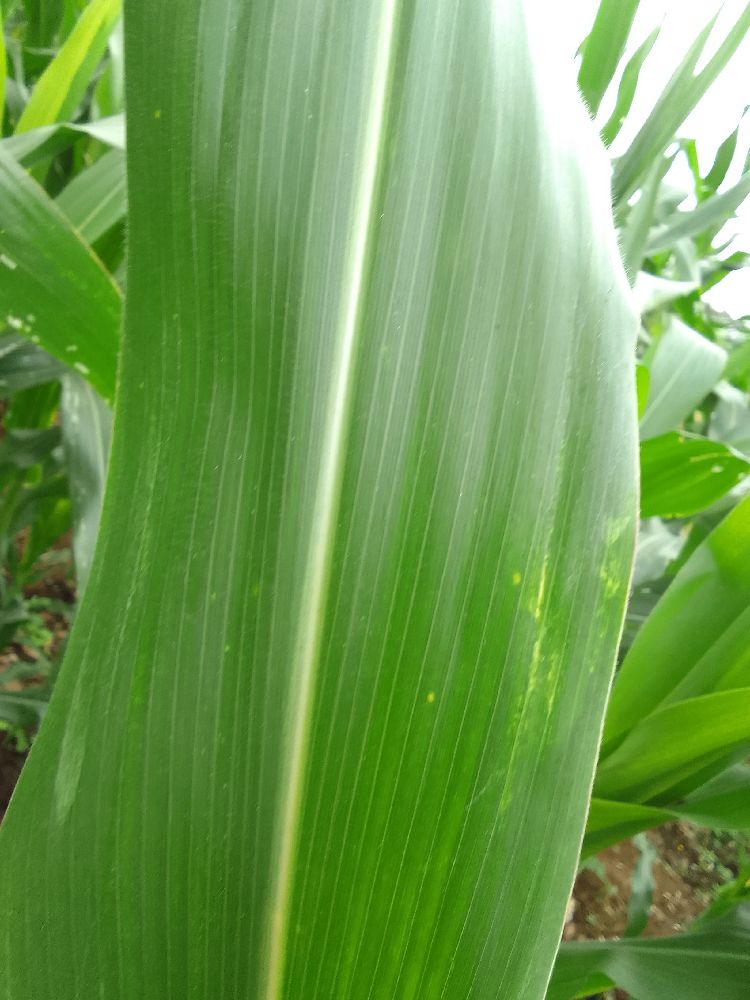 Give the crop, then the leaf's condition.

maize, healthy
